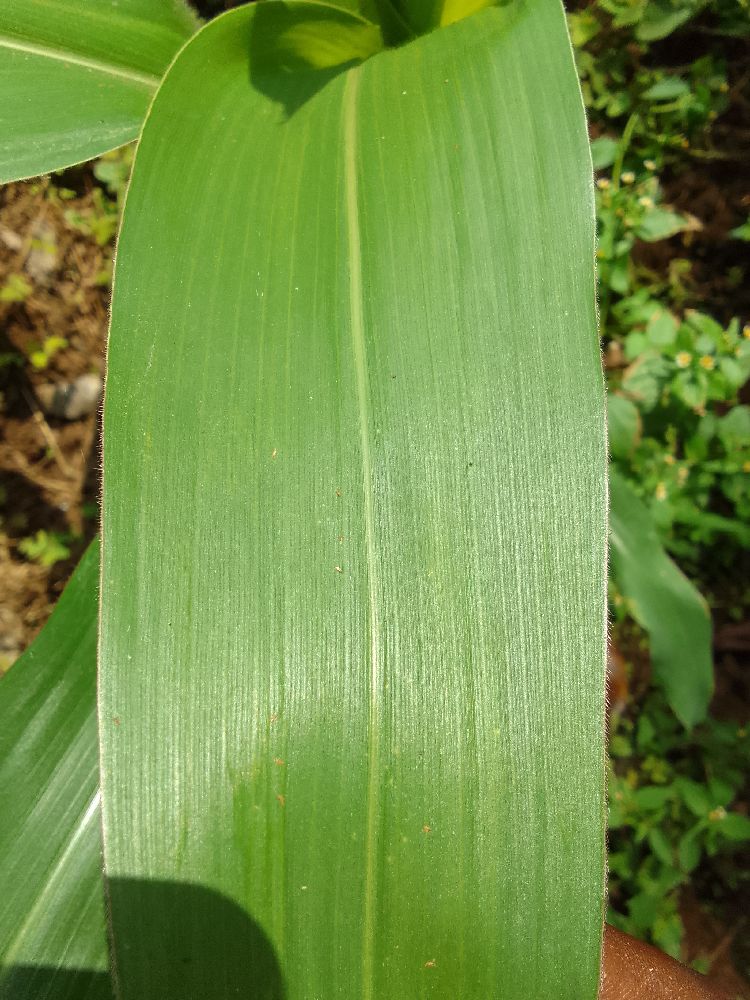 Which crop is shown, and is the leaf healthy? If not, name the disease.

maize, healthy
